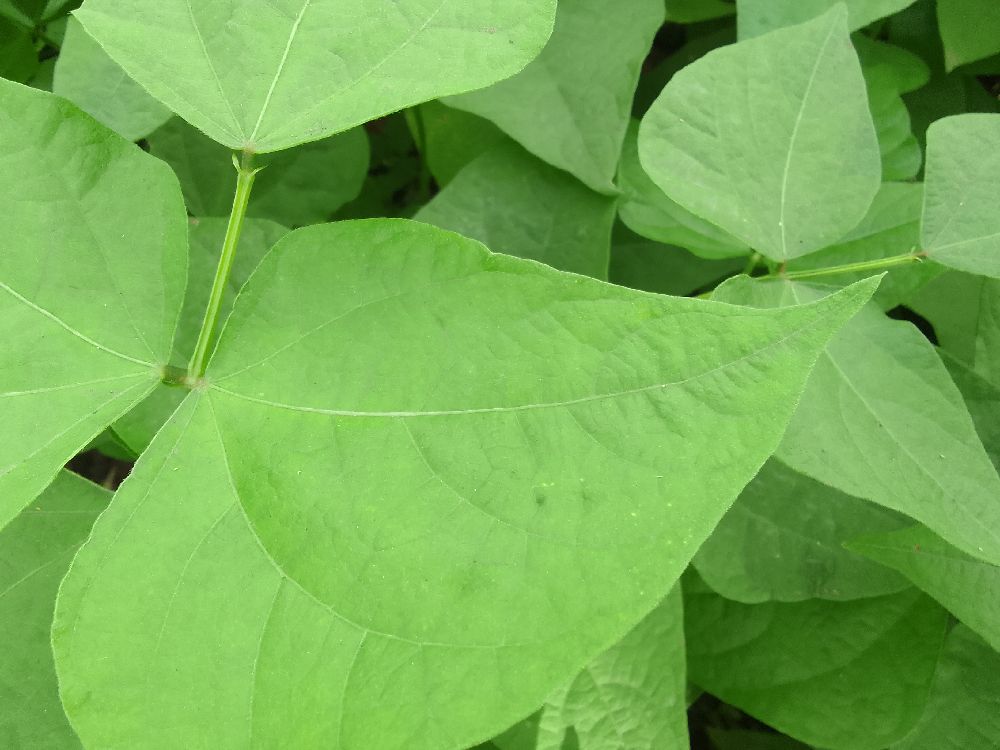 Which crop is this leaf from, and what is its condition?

common bean, healthy
